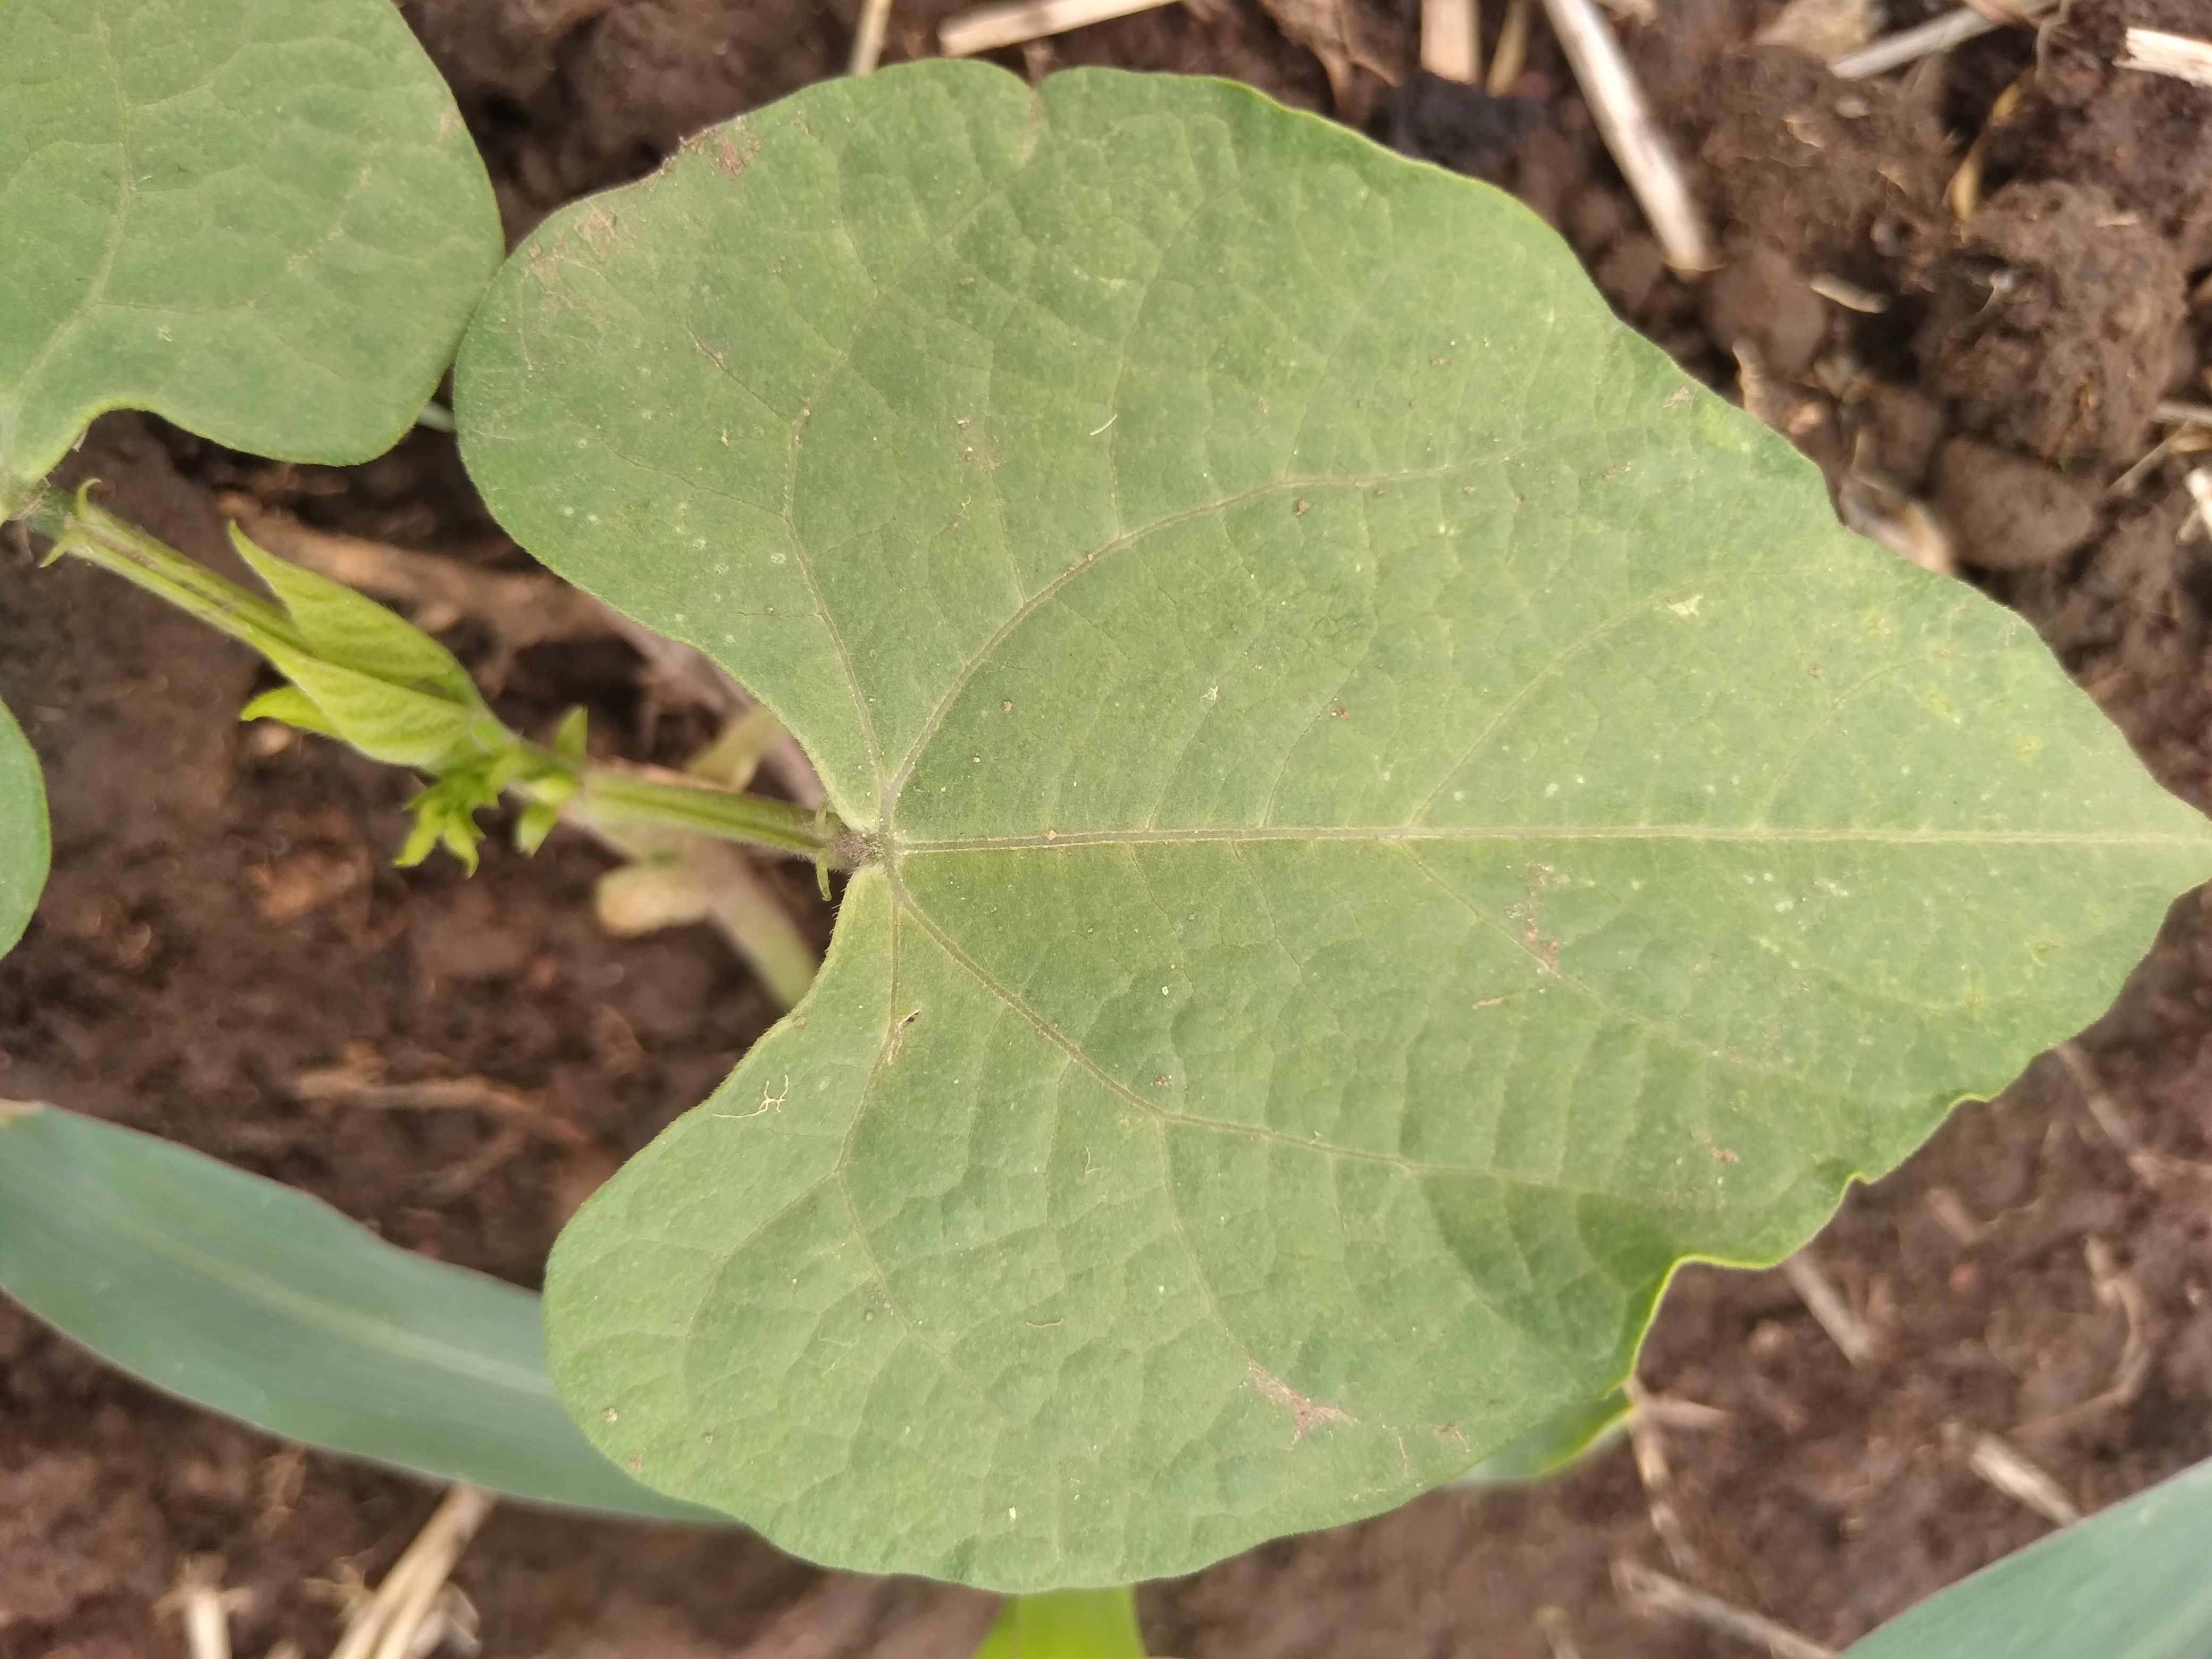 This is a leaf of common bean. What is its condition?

healthy
